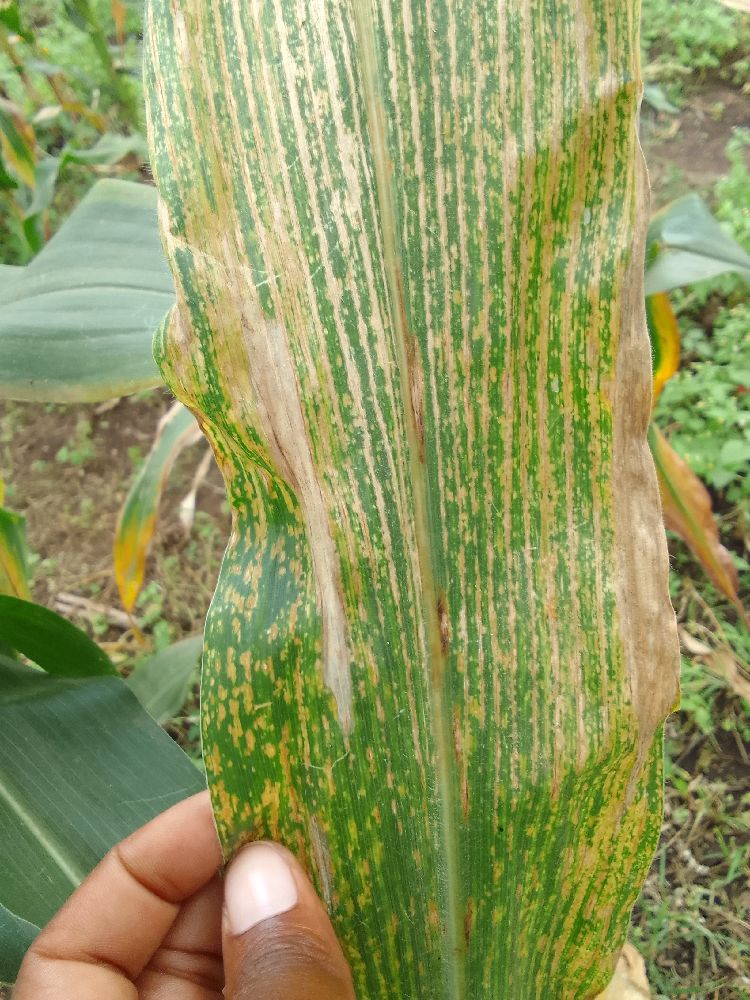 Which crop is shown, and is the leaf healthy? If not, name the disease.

maize, maize lethal necrosis
